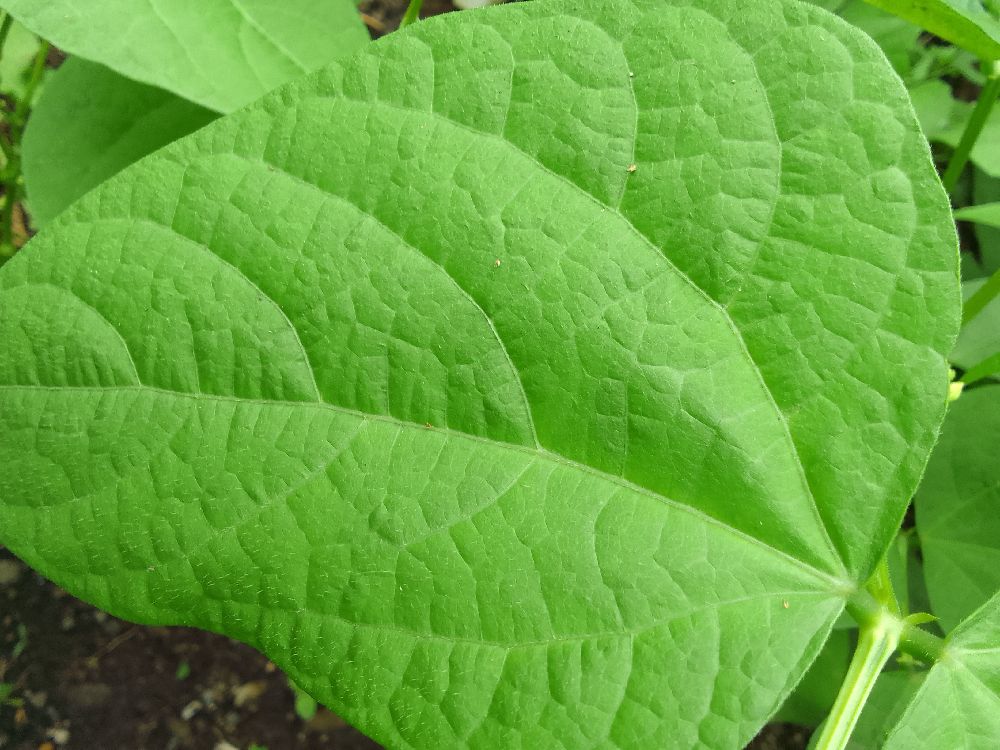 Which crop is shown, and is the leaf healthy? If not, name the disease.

common bean, healthy
